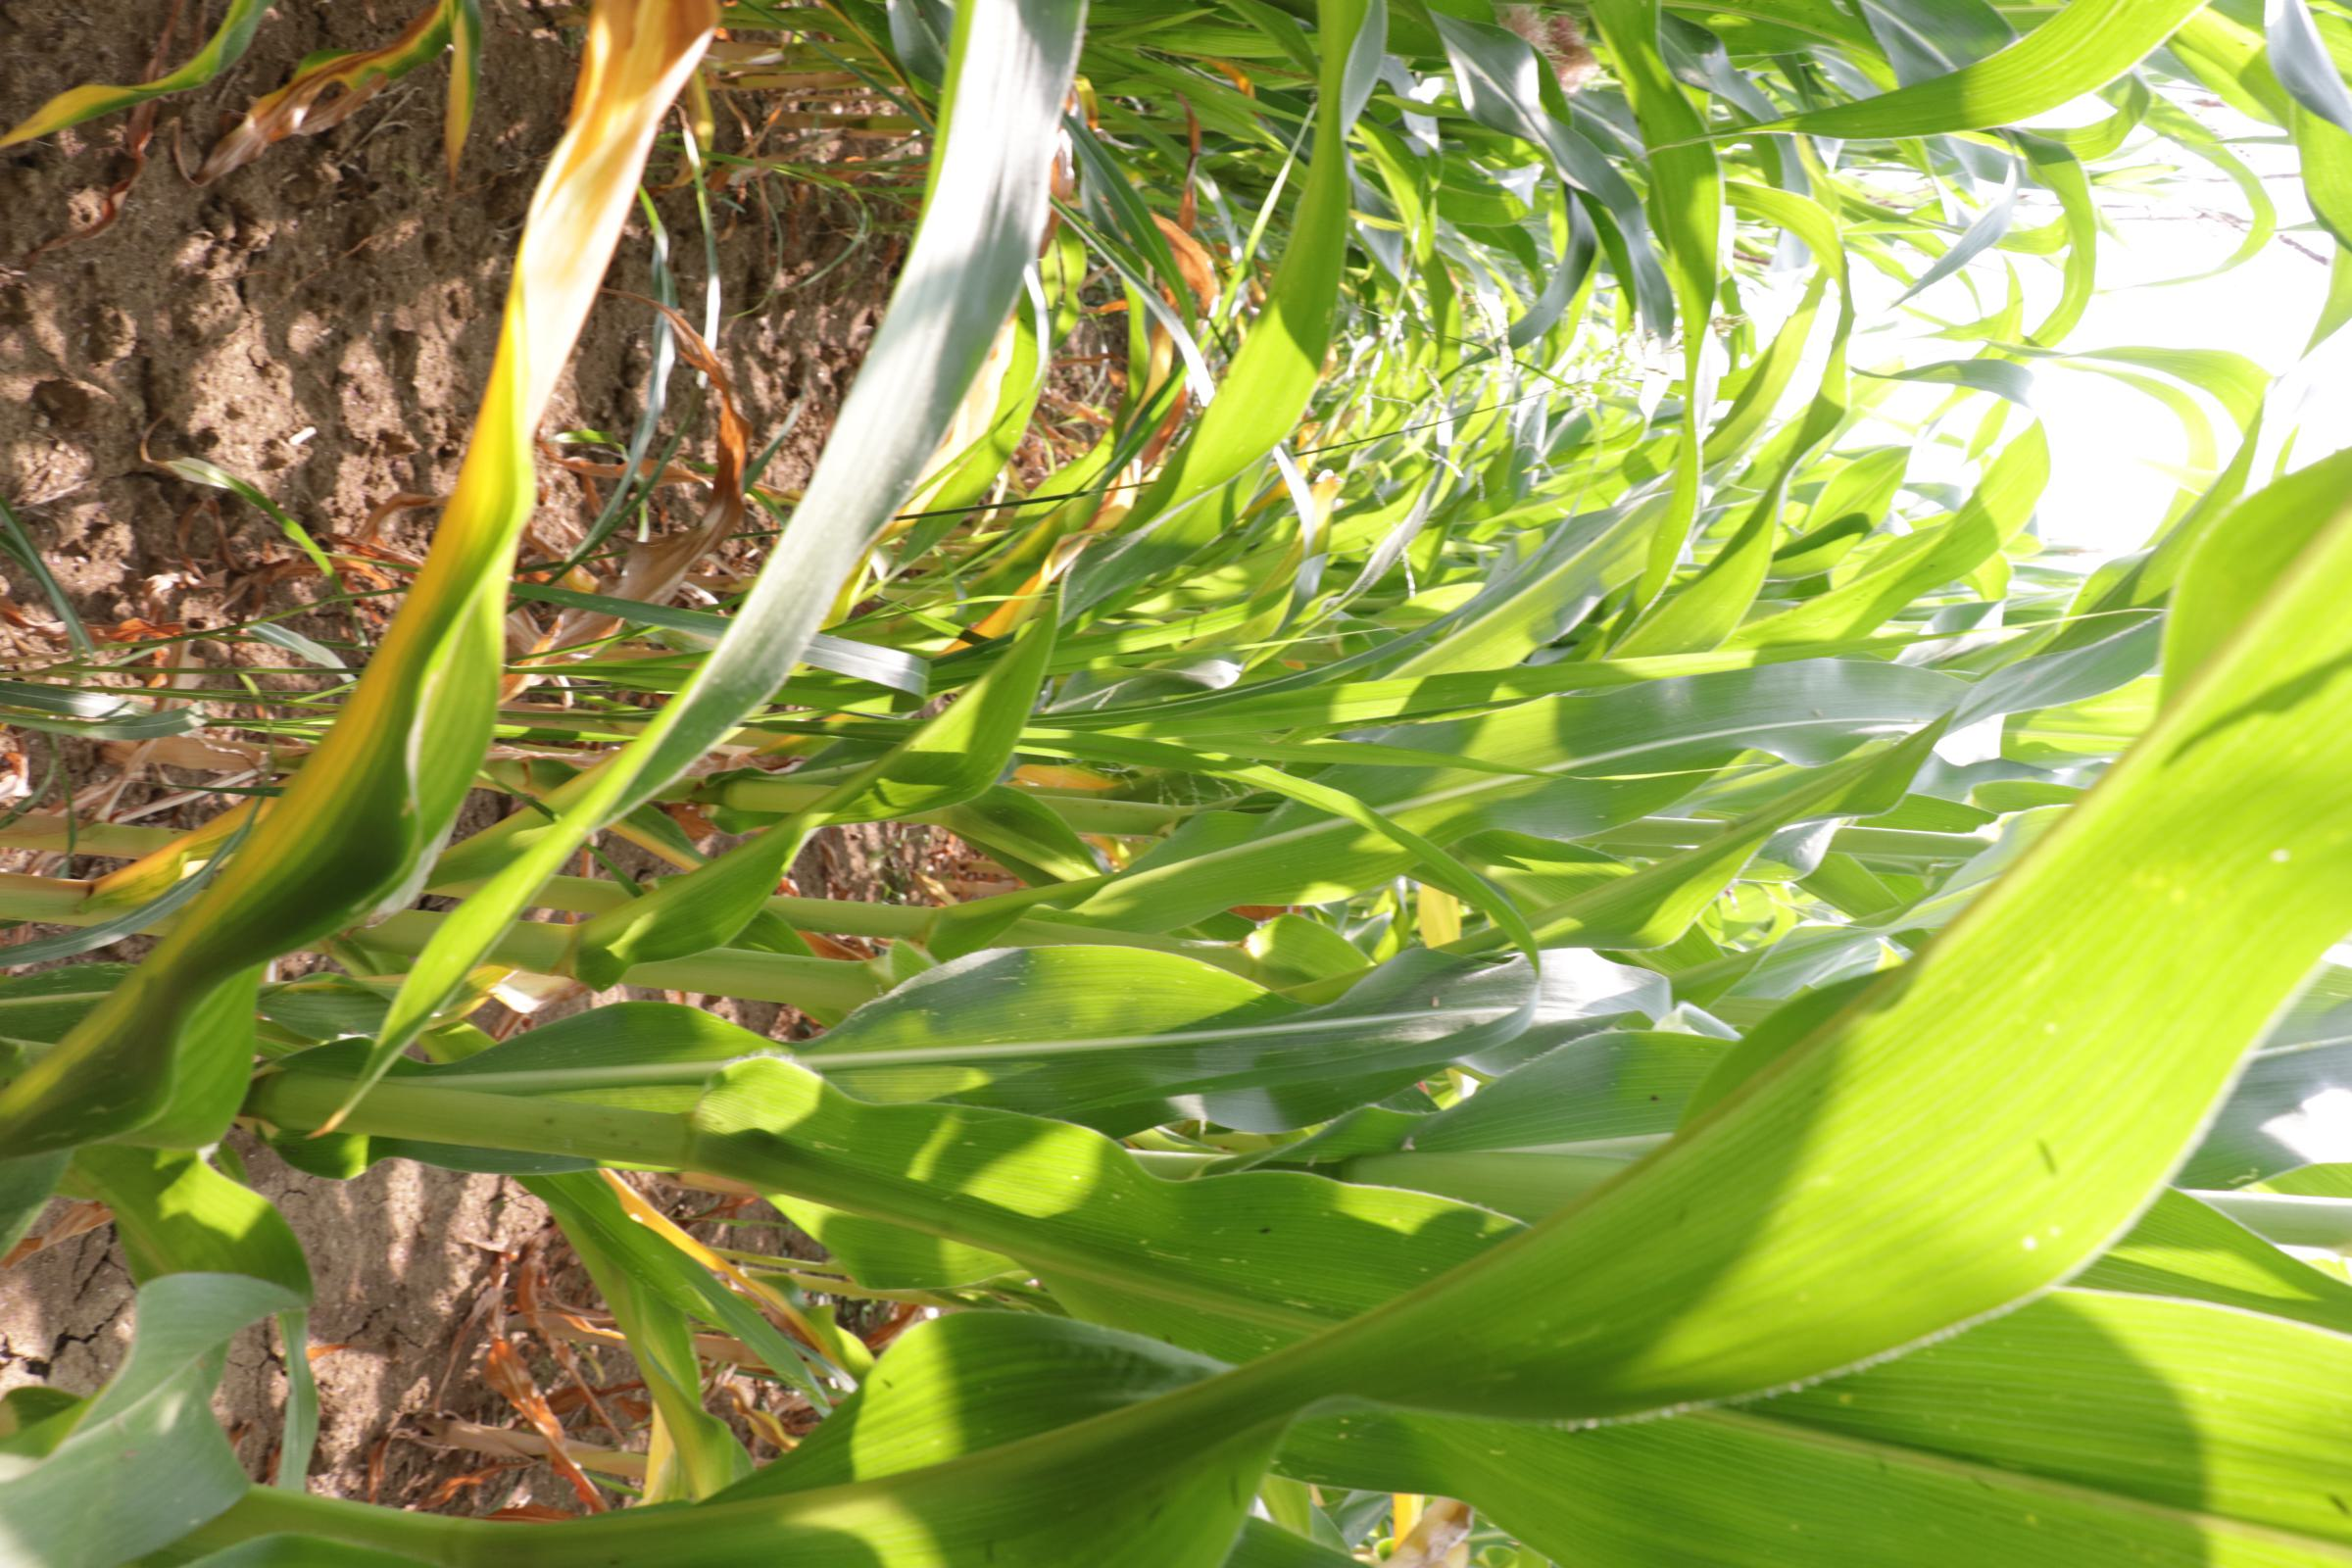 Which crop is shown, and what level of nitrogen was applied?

maize, no added nitrogen
